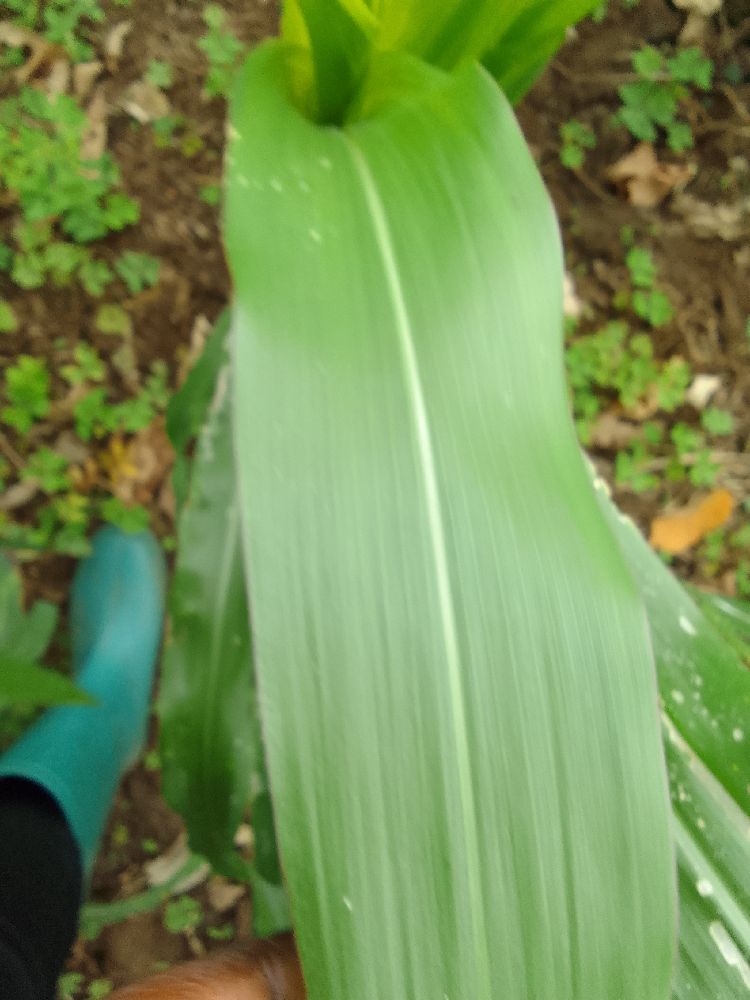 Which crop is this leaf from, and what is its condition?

maize, healthy
